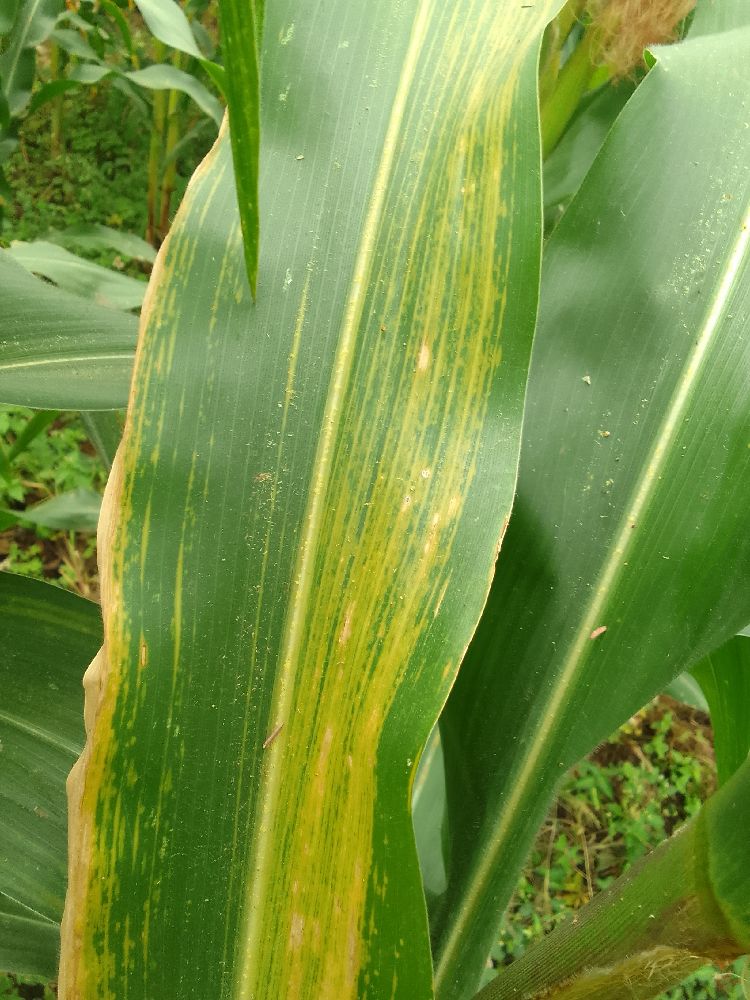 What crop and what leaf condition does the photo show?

maize, maize lethal necrosis
